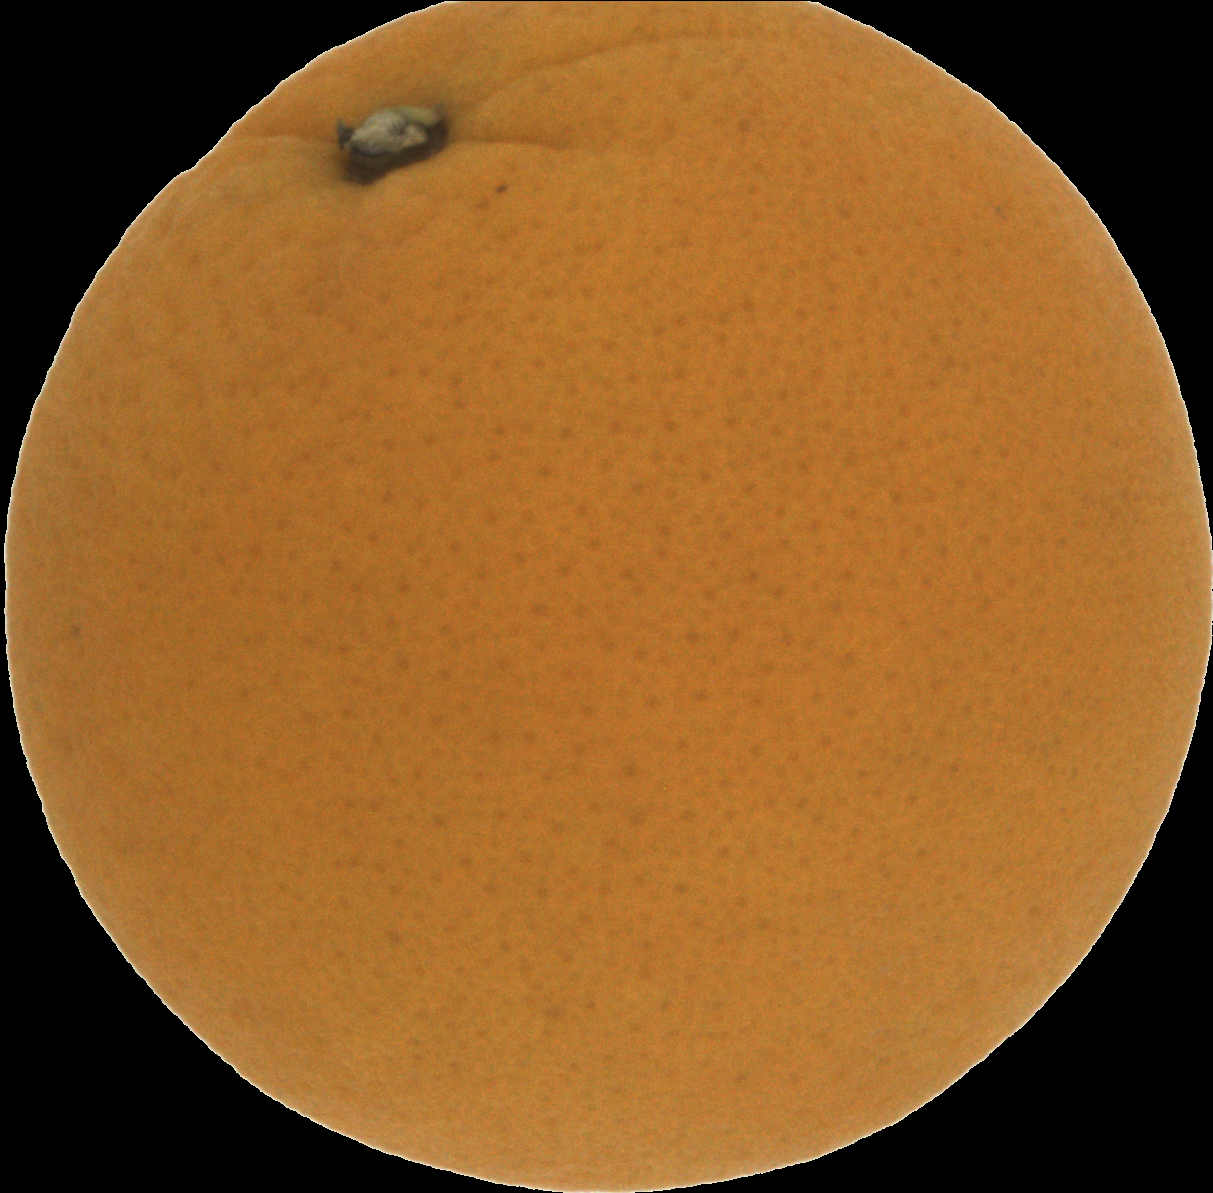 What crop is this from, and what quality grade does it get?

orange, good
